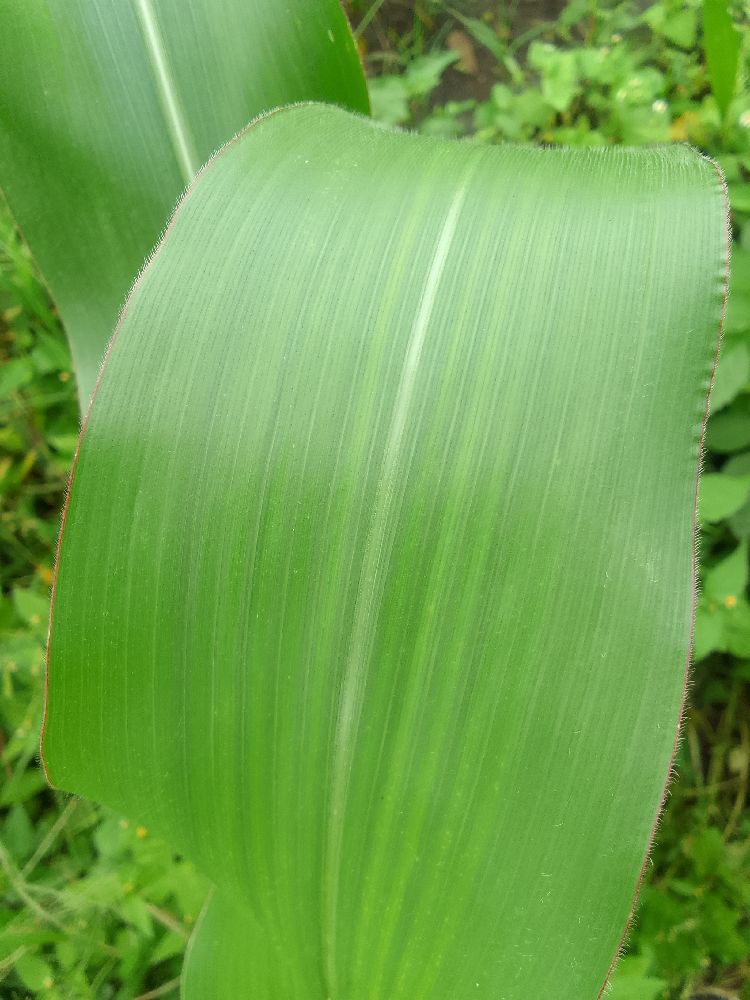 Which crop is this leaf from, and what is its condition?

maize, healthy
